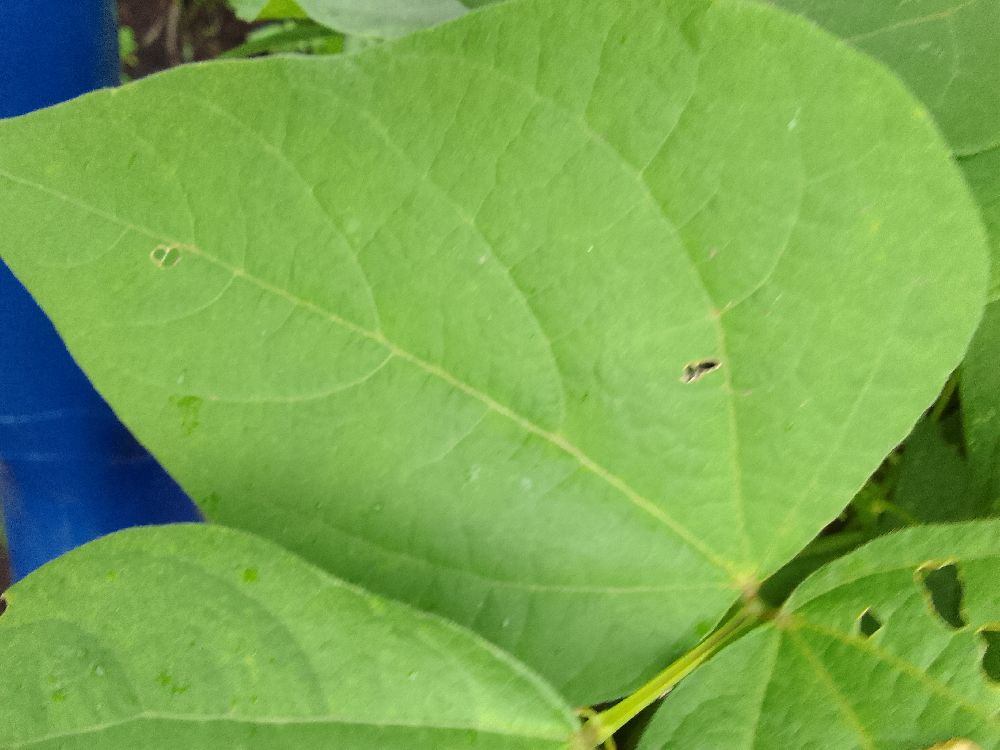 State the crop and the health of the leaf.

common bean, healthy
